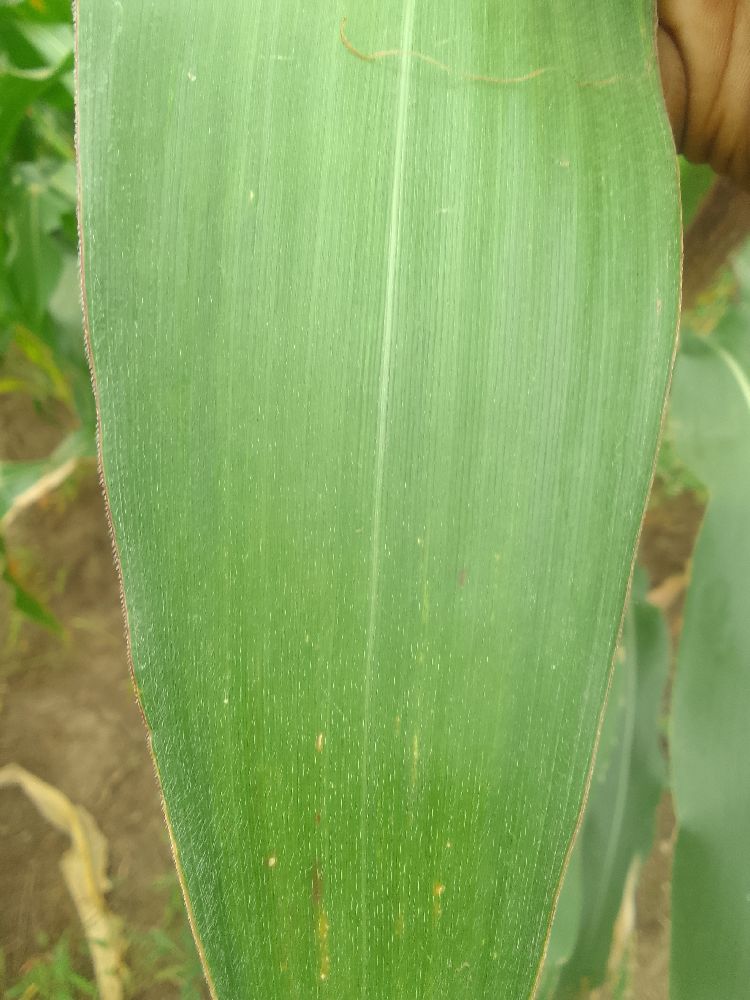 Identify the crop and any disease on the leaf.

maize, healthy
